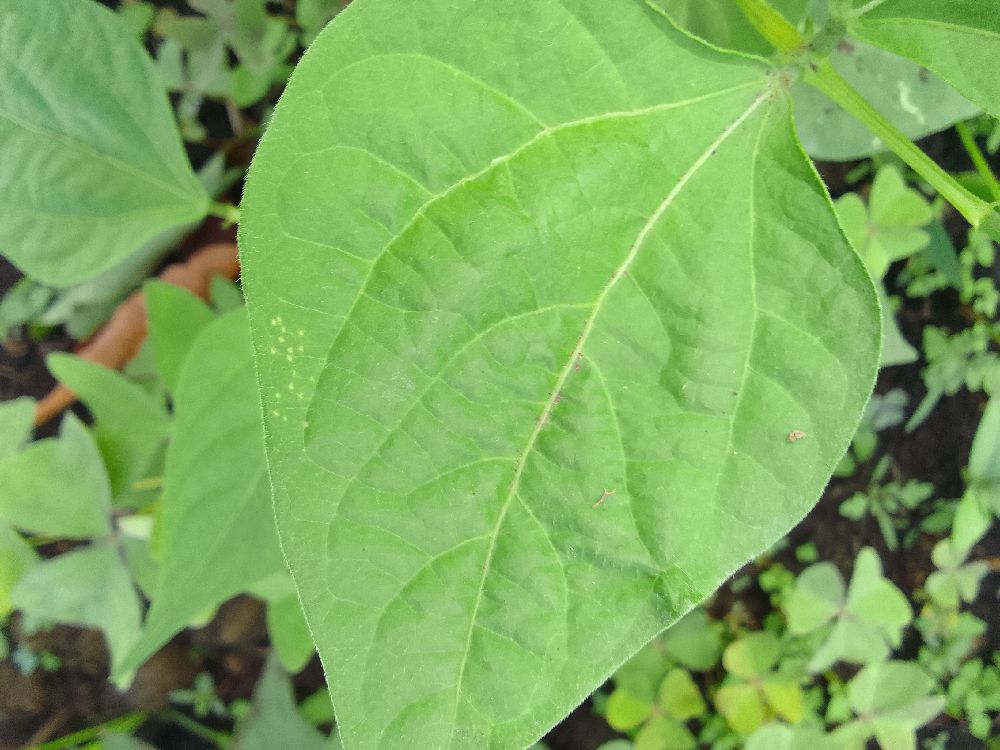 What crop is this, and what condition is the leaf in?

common bean, healthy
